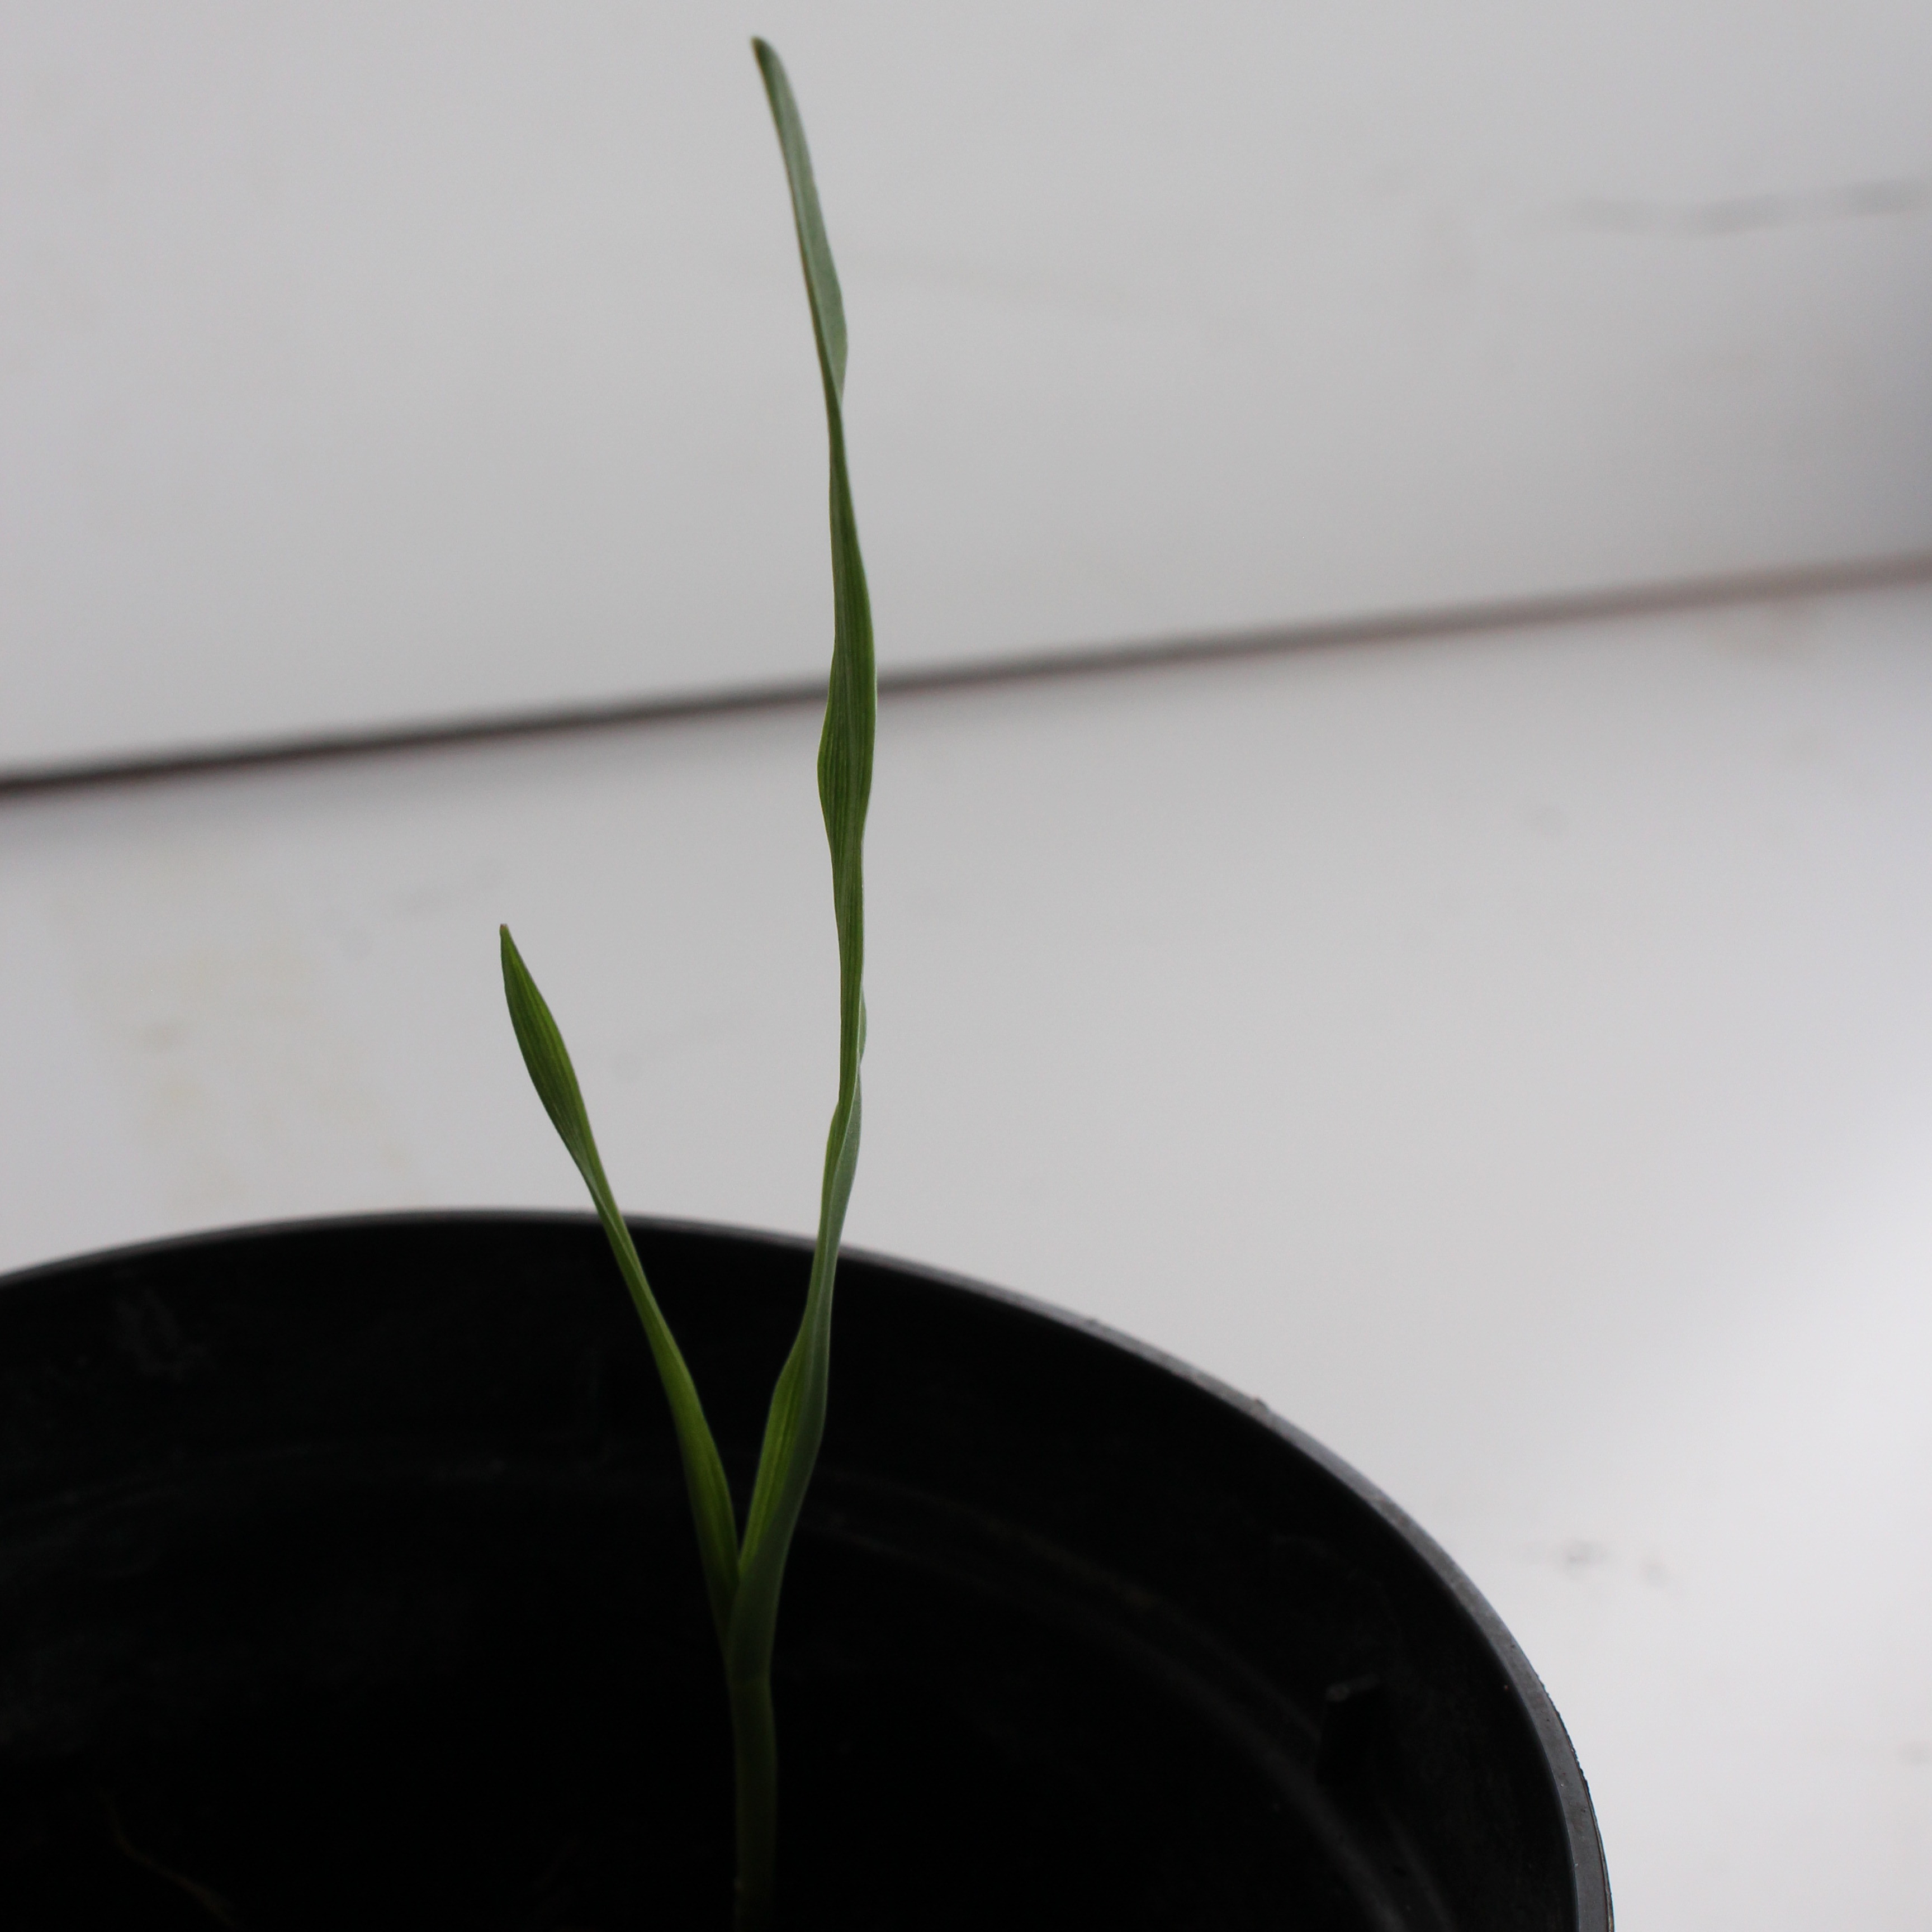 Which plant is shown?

Avena sterilis
